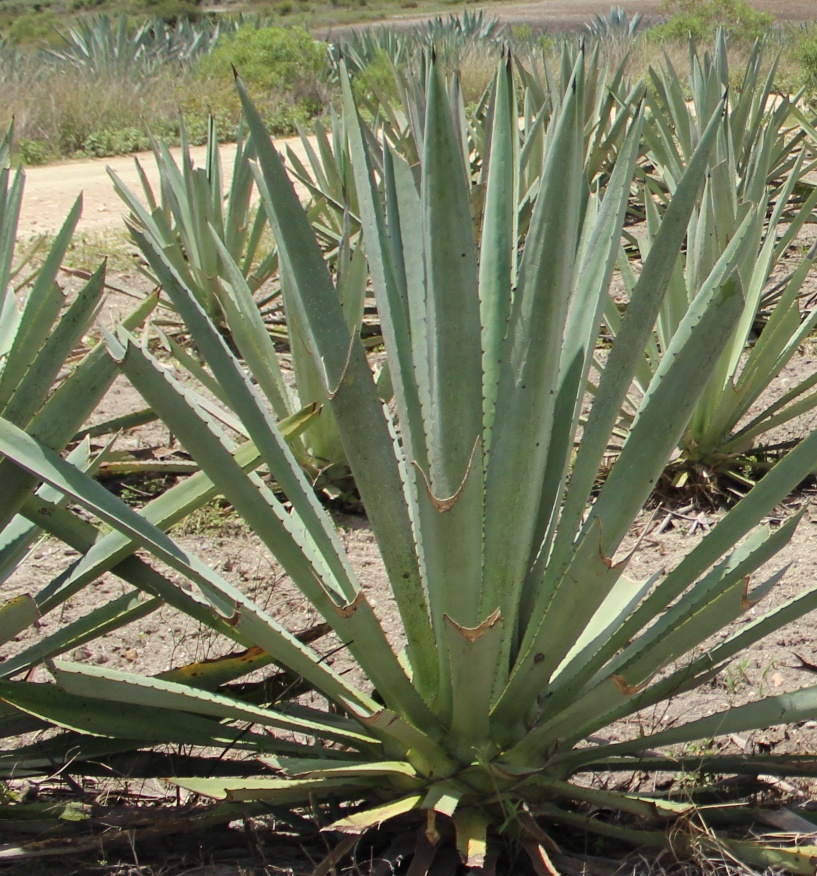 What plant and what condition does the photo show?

agave, healthy
